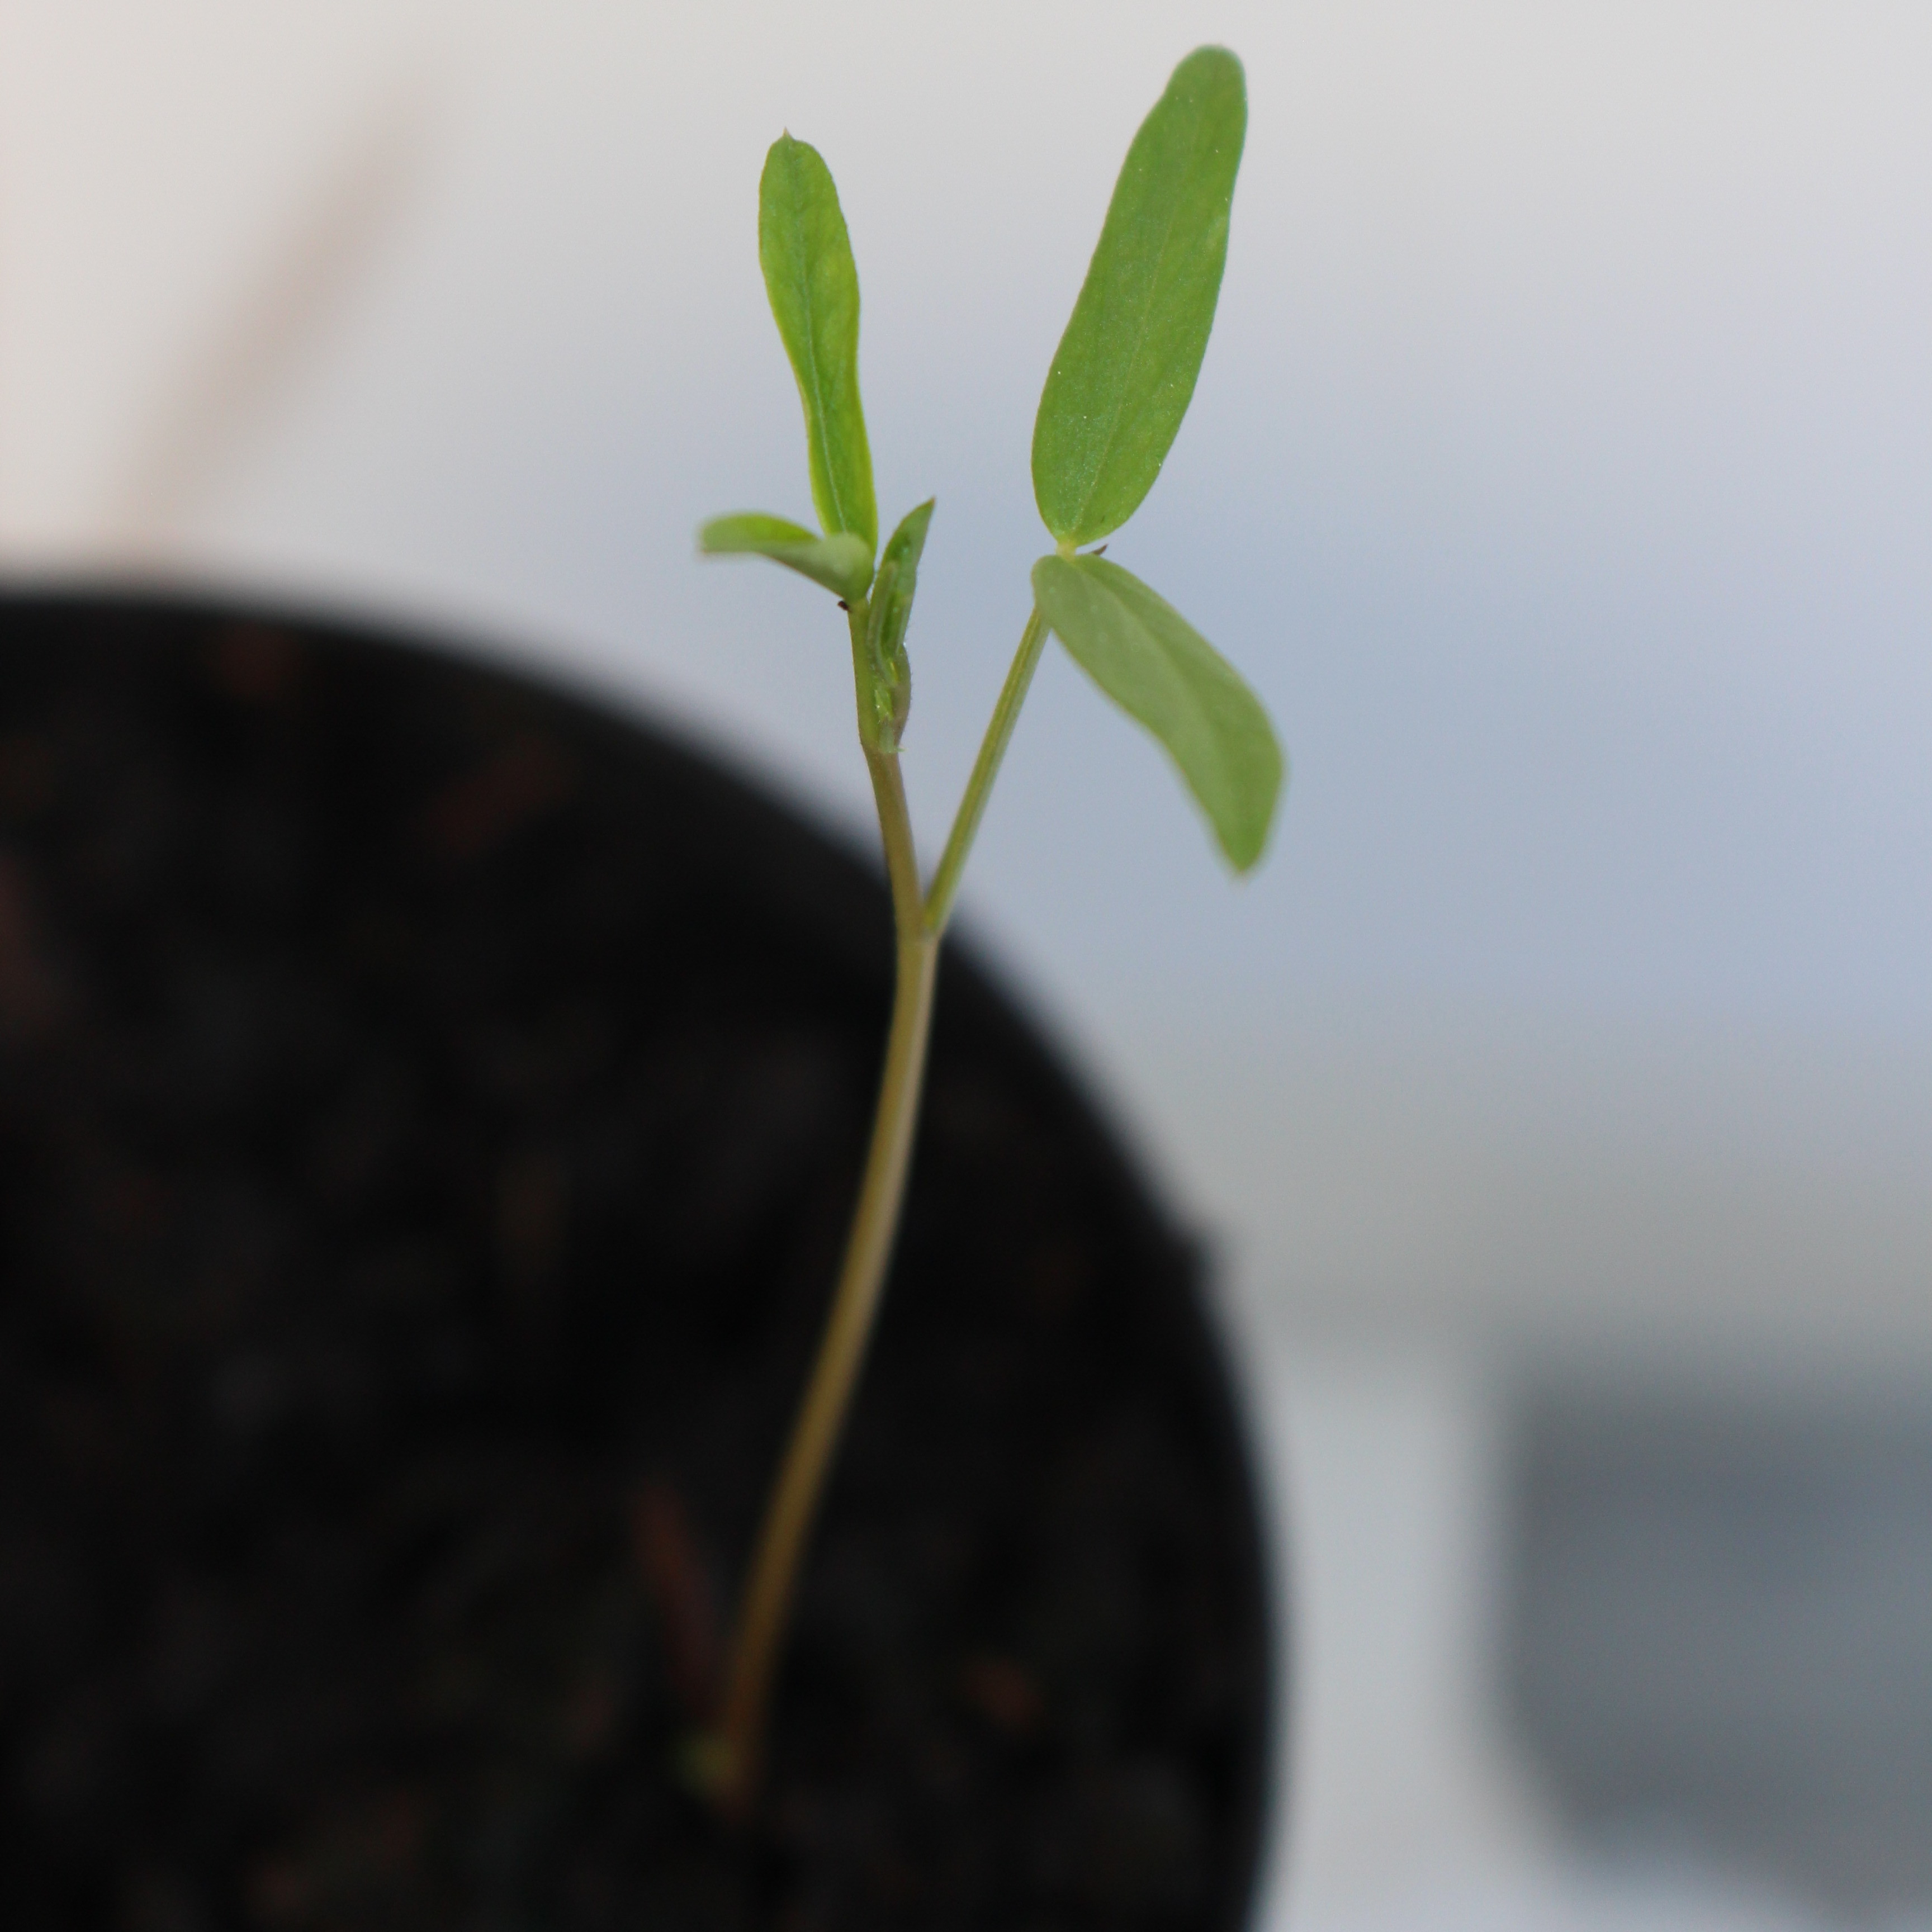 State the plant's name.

Vicia sativa
